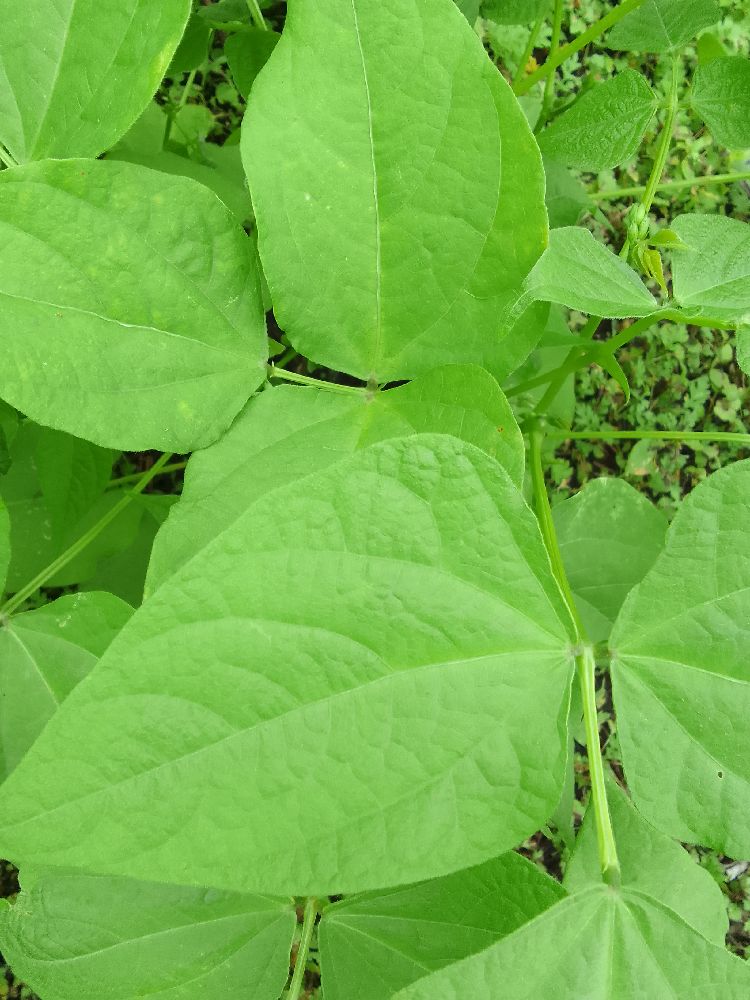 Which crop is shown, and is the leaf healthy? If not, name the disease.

common bean, healthy
